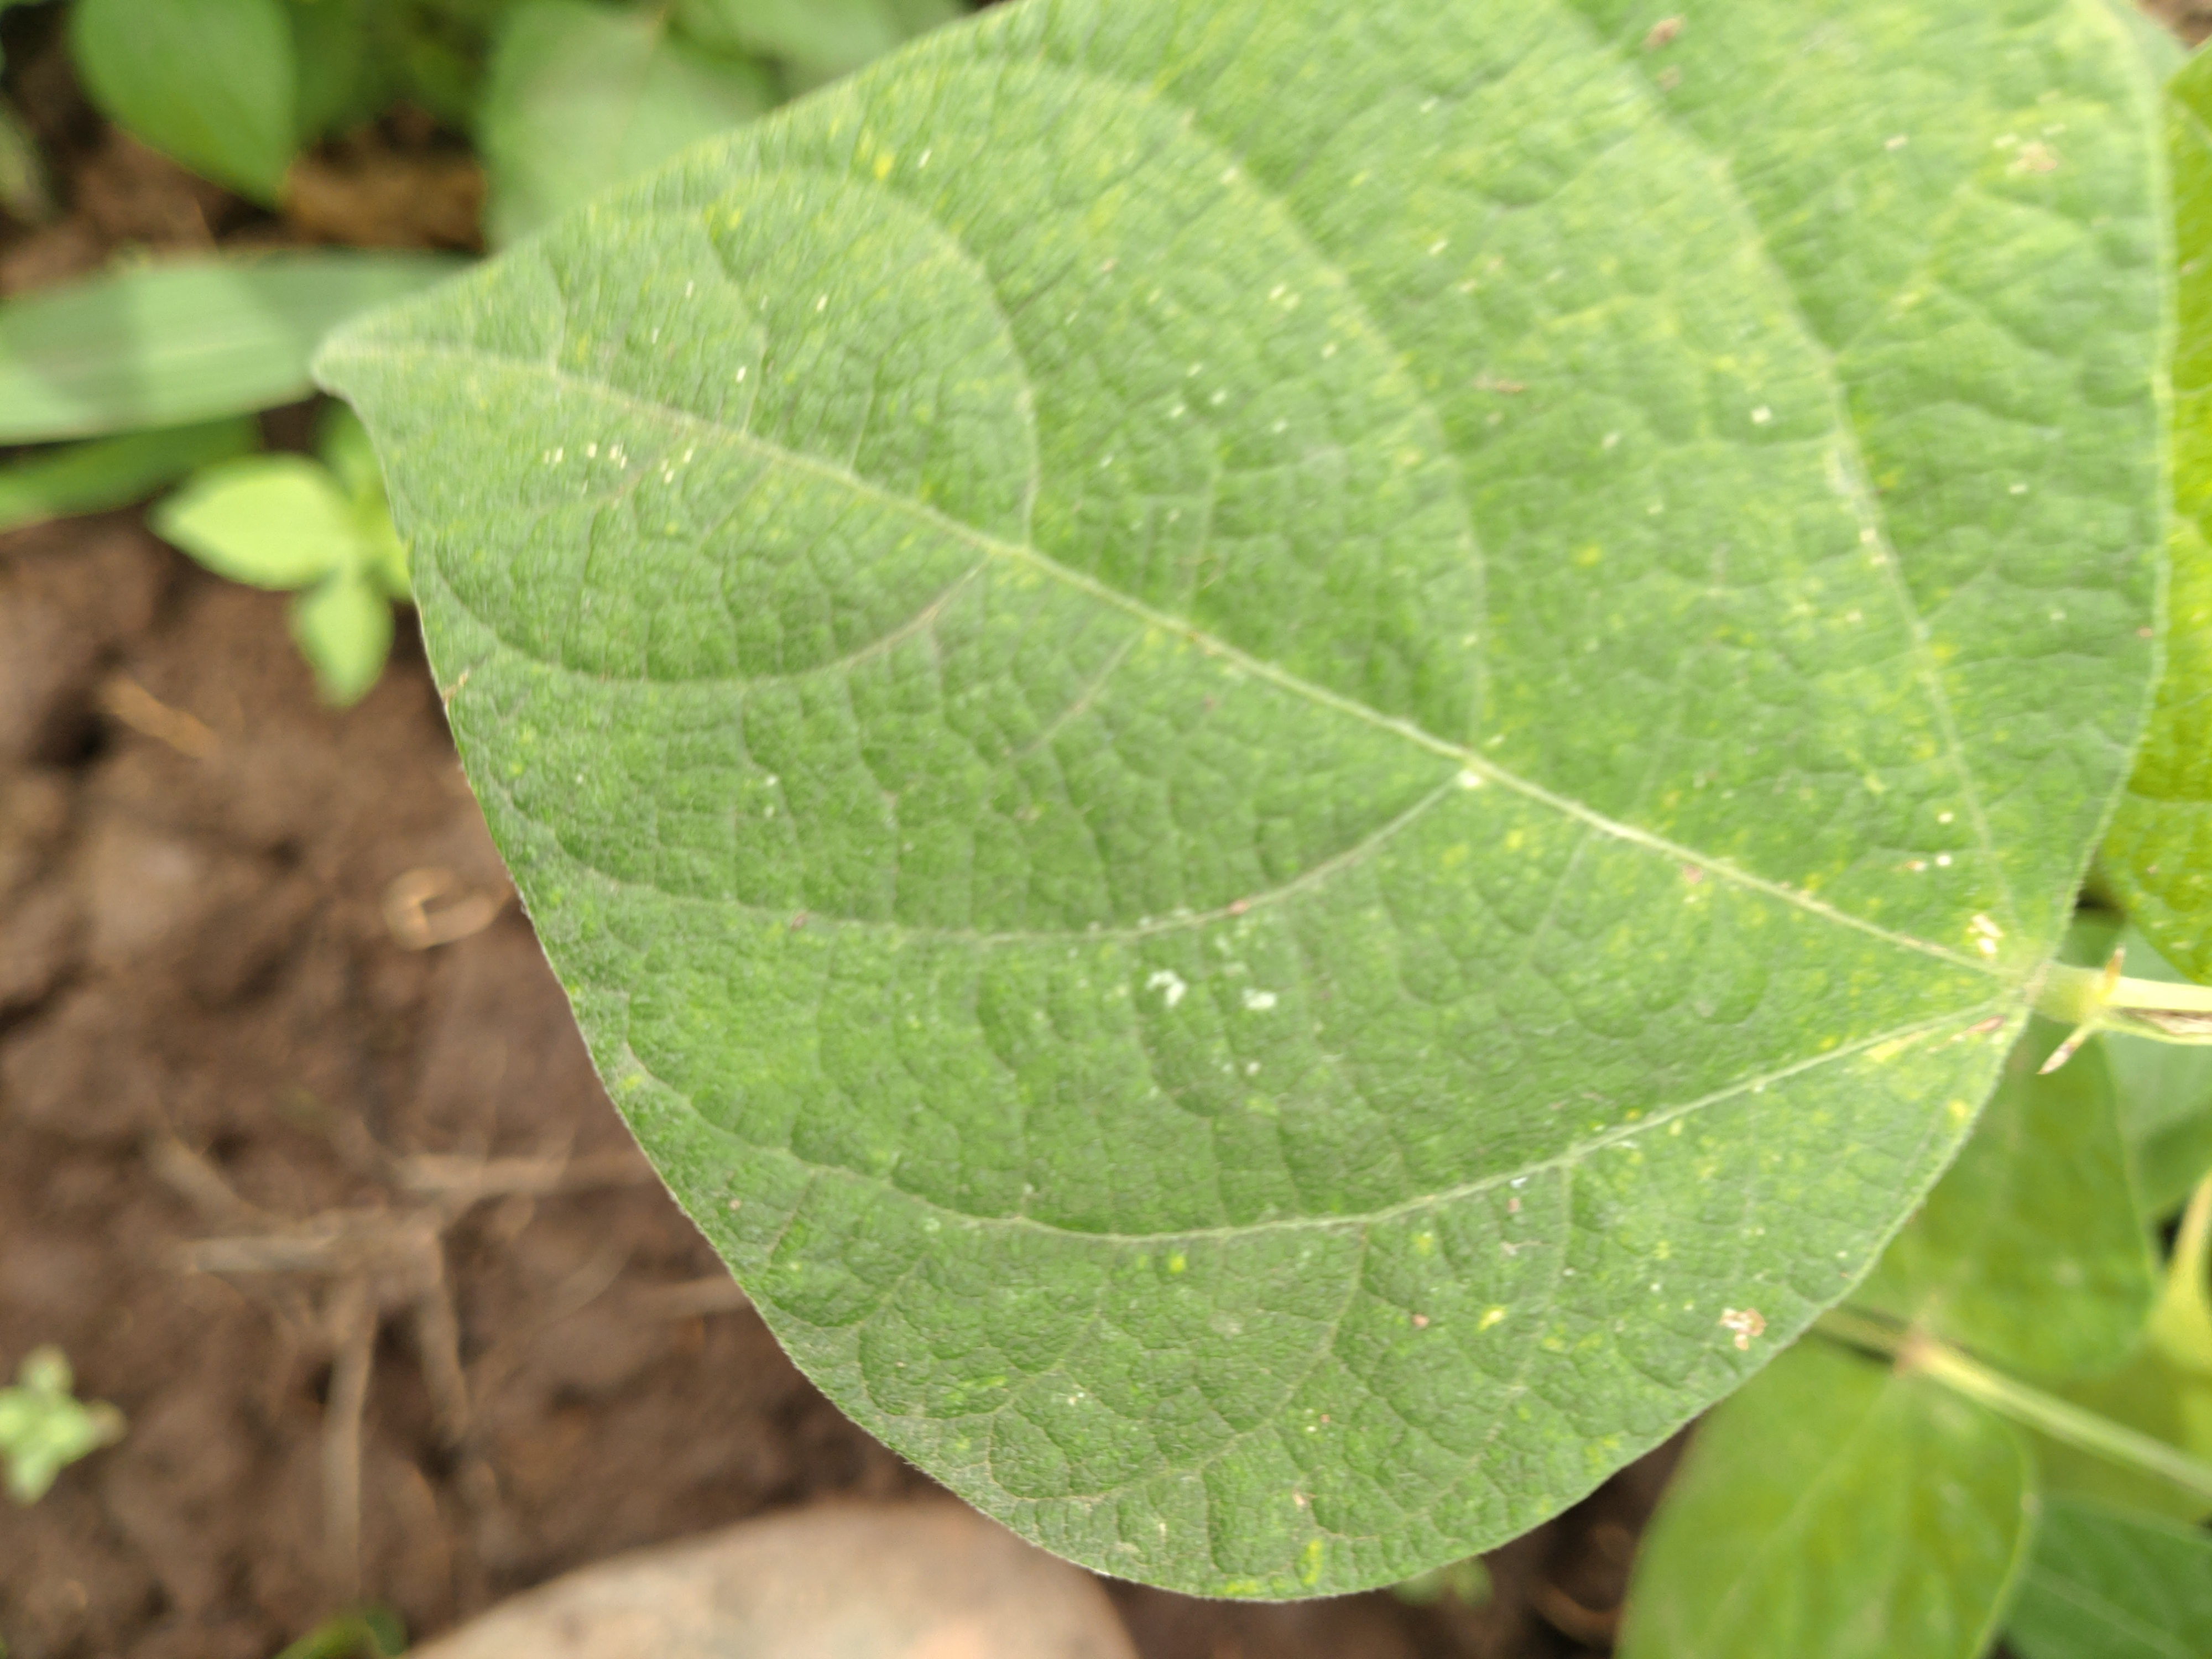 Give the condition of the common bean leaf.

healthy
